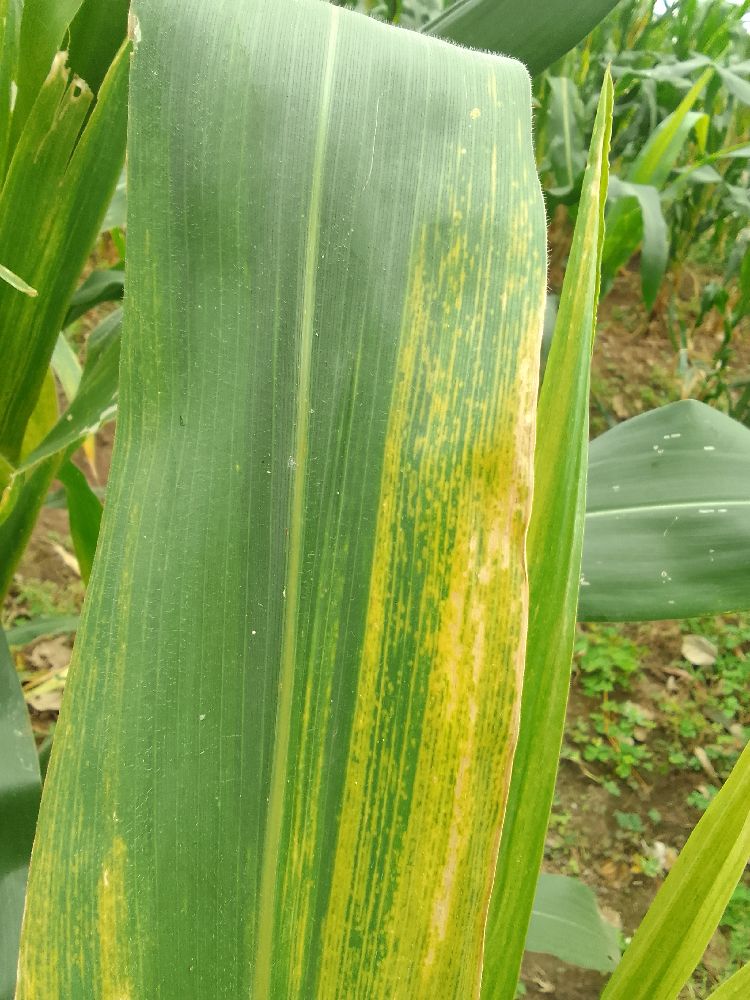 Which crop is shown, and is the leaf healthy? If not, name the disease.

maize, maize lethal necrosis
